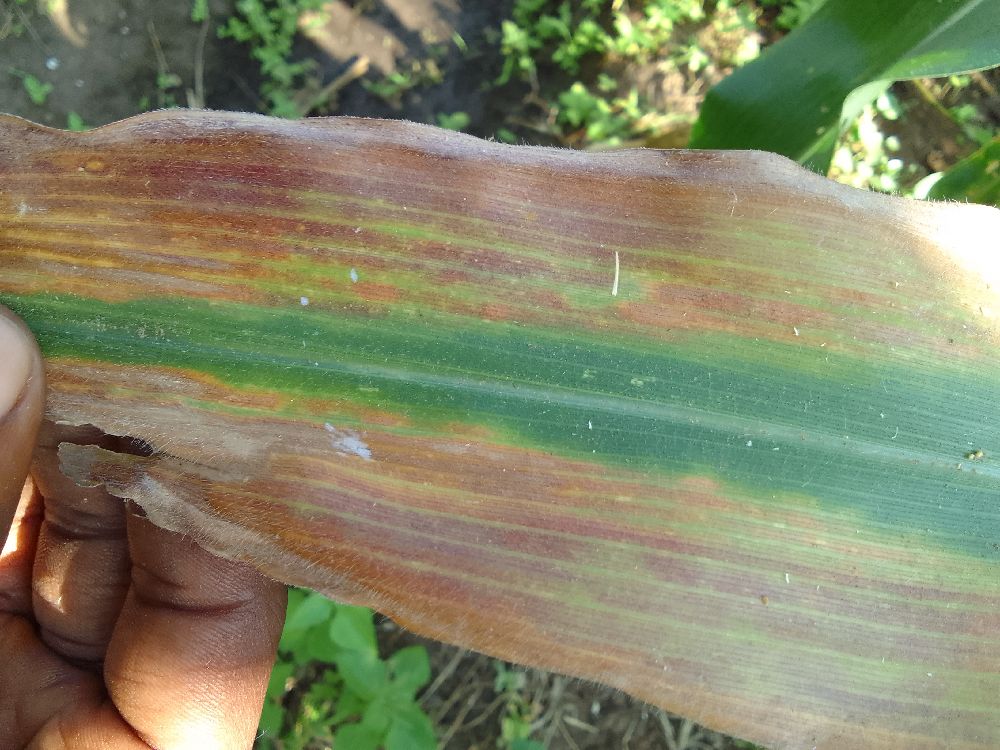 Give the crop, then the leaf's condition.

maize, maize lethal necrosis
